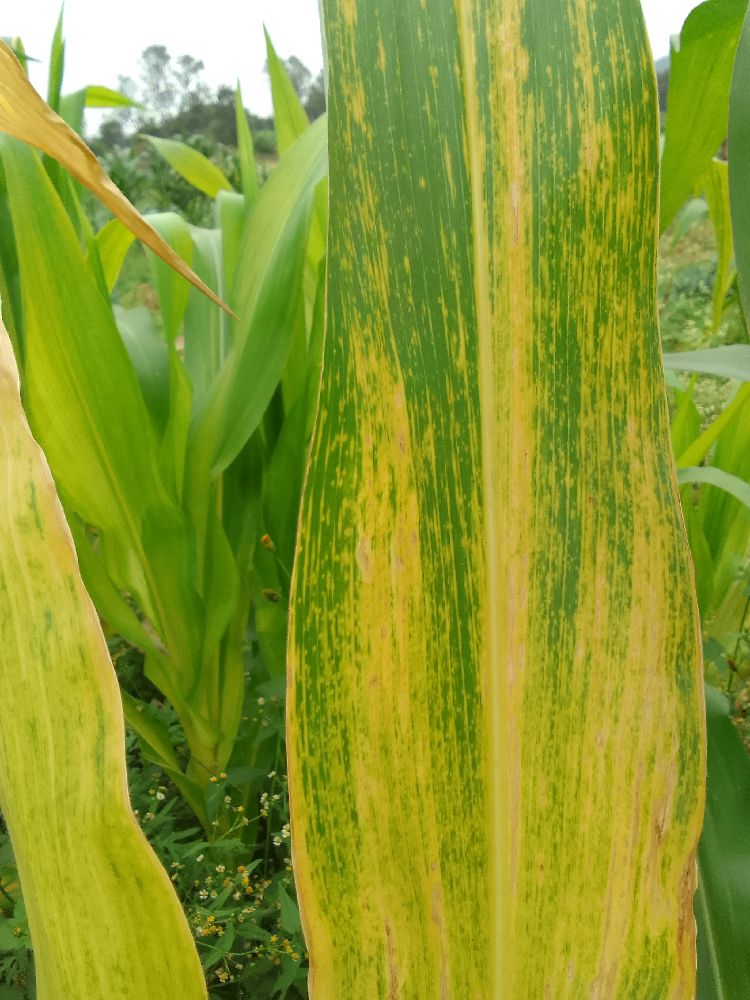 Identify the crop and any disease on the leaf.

maize, maize lethal necrosis
